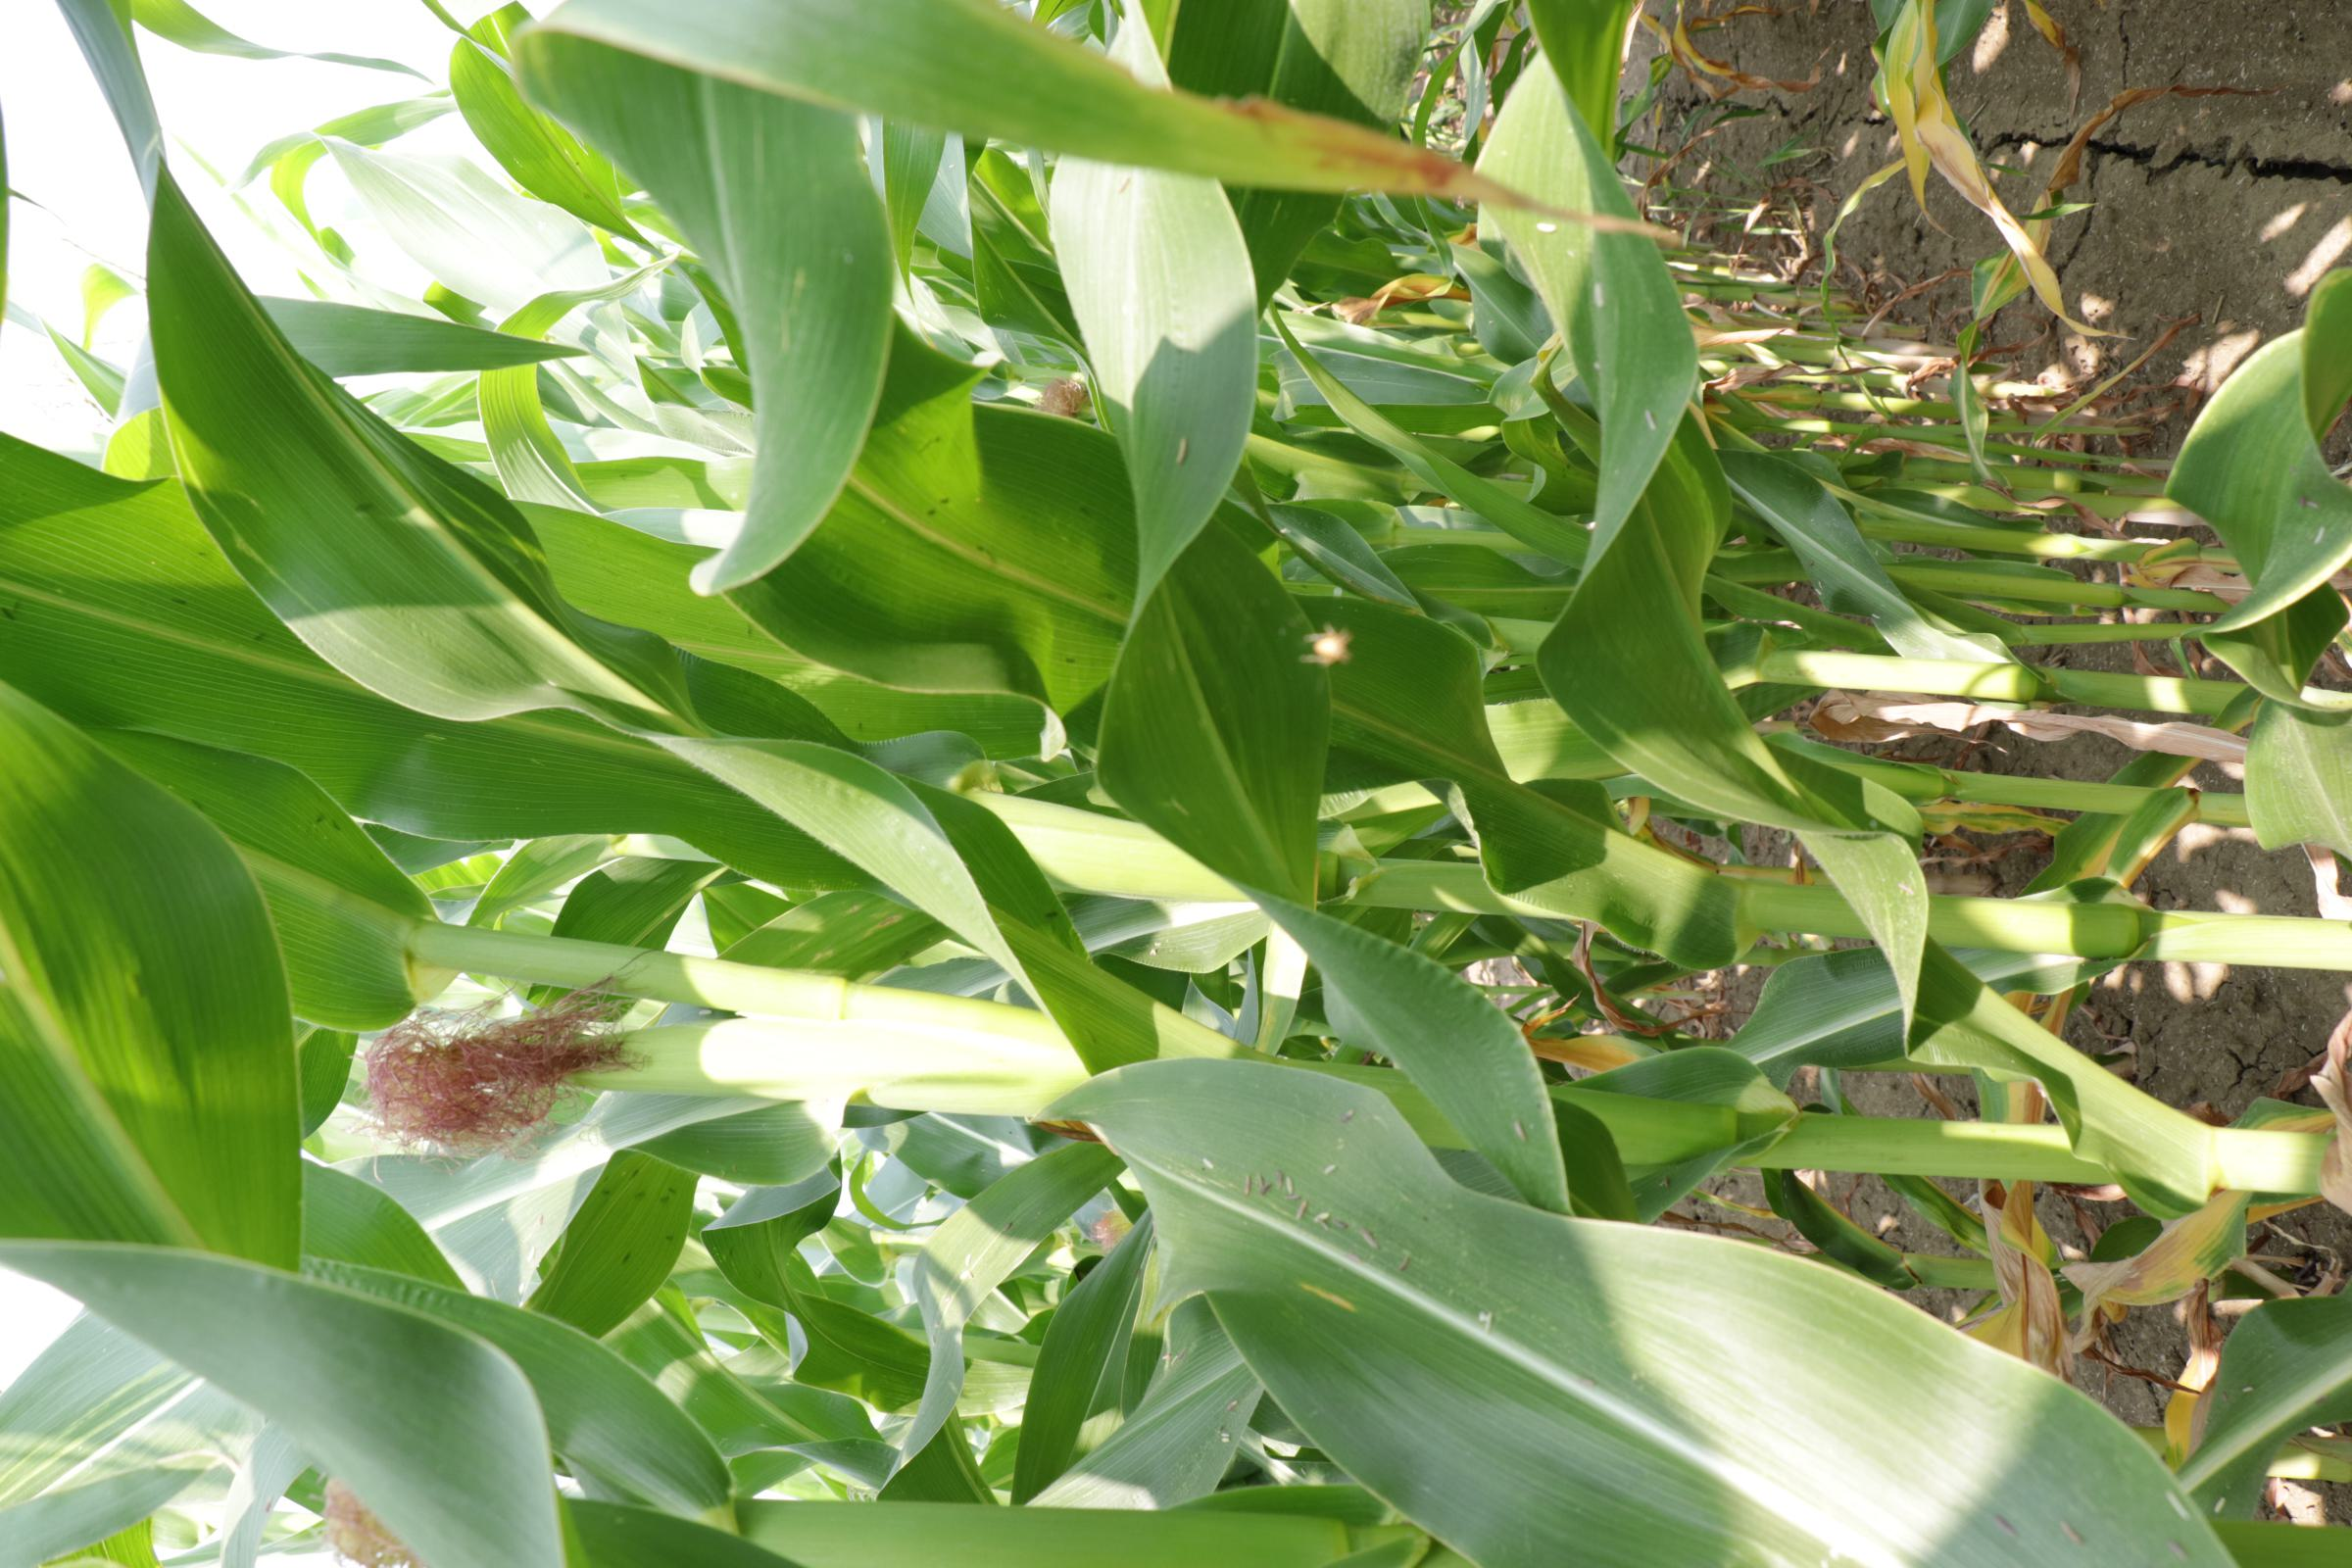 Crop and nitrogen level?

maize, full nitrogen fertilisation
